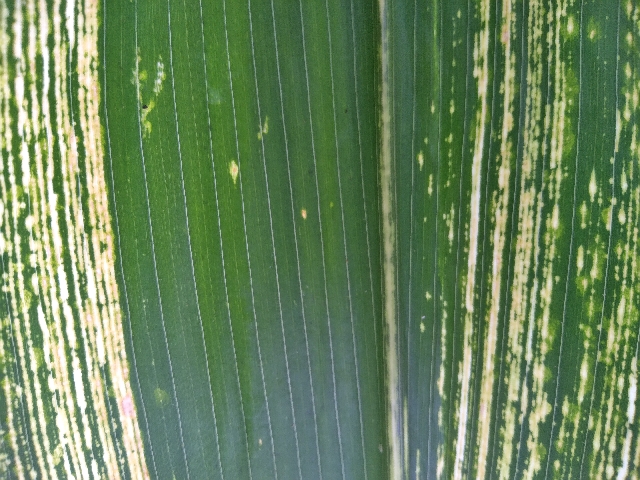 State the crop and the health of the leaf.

maize, maize streak virus
